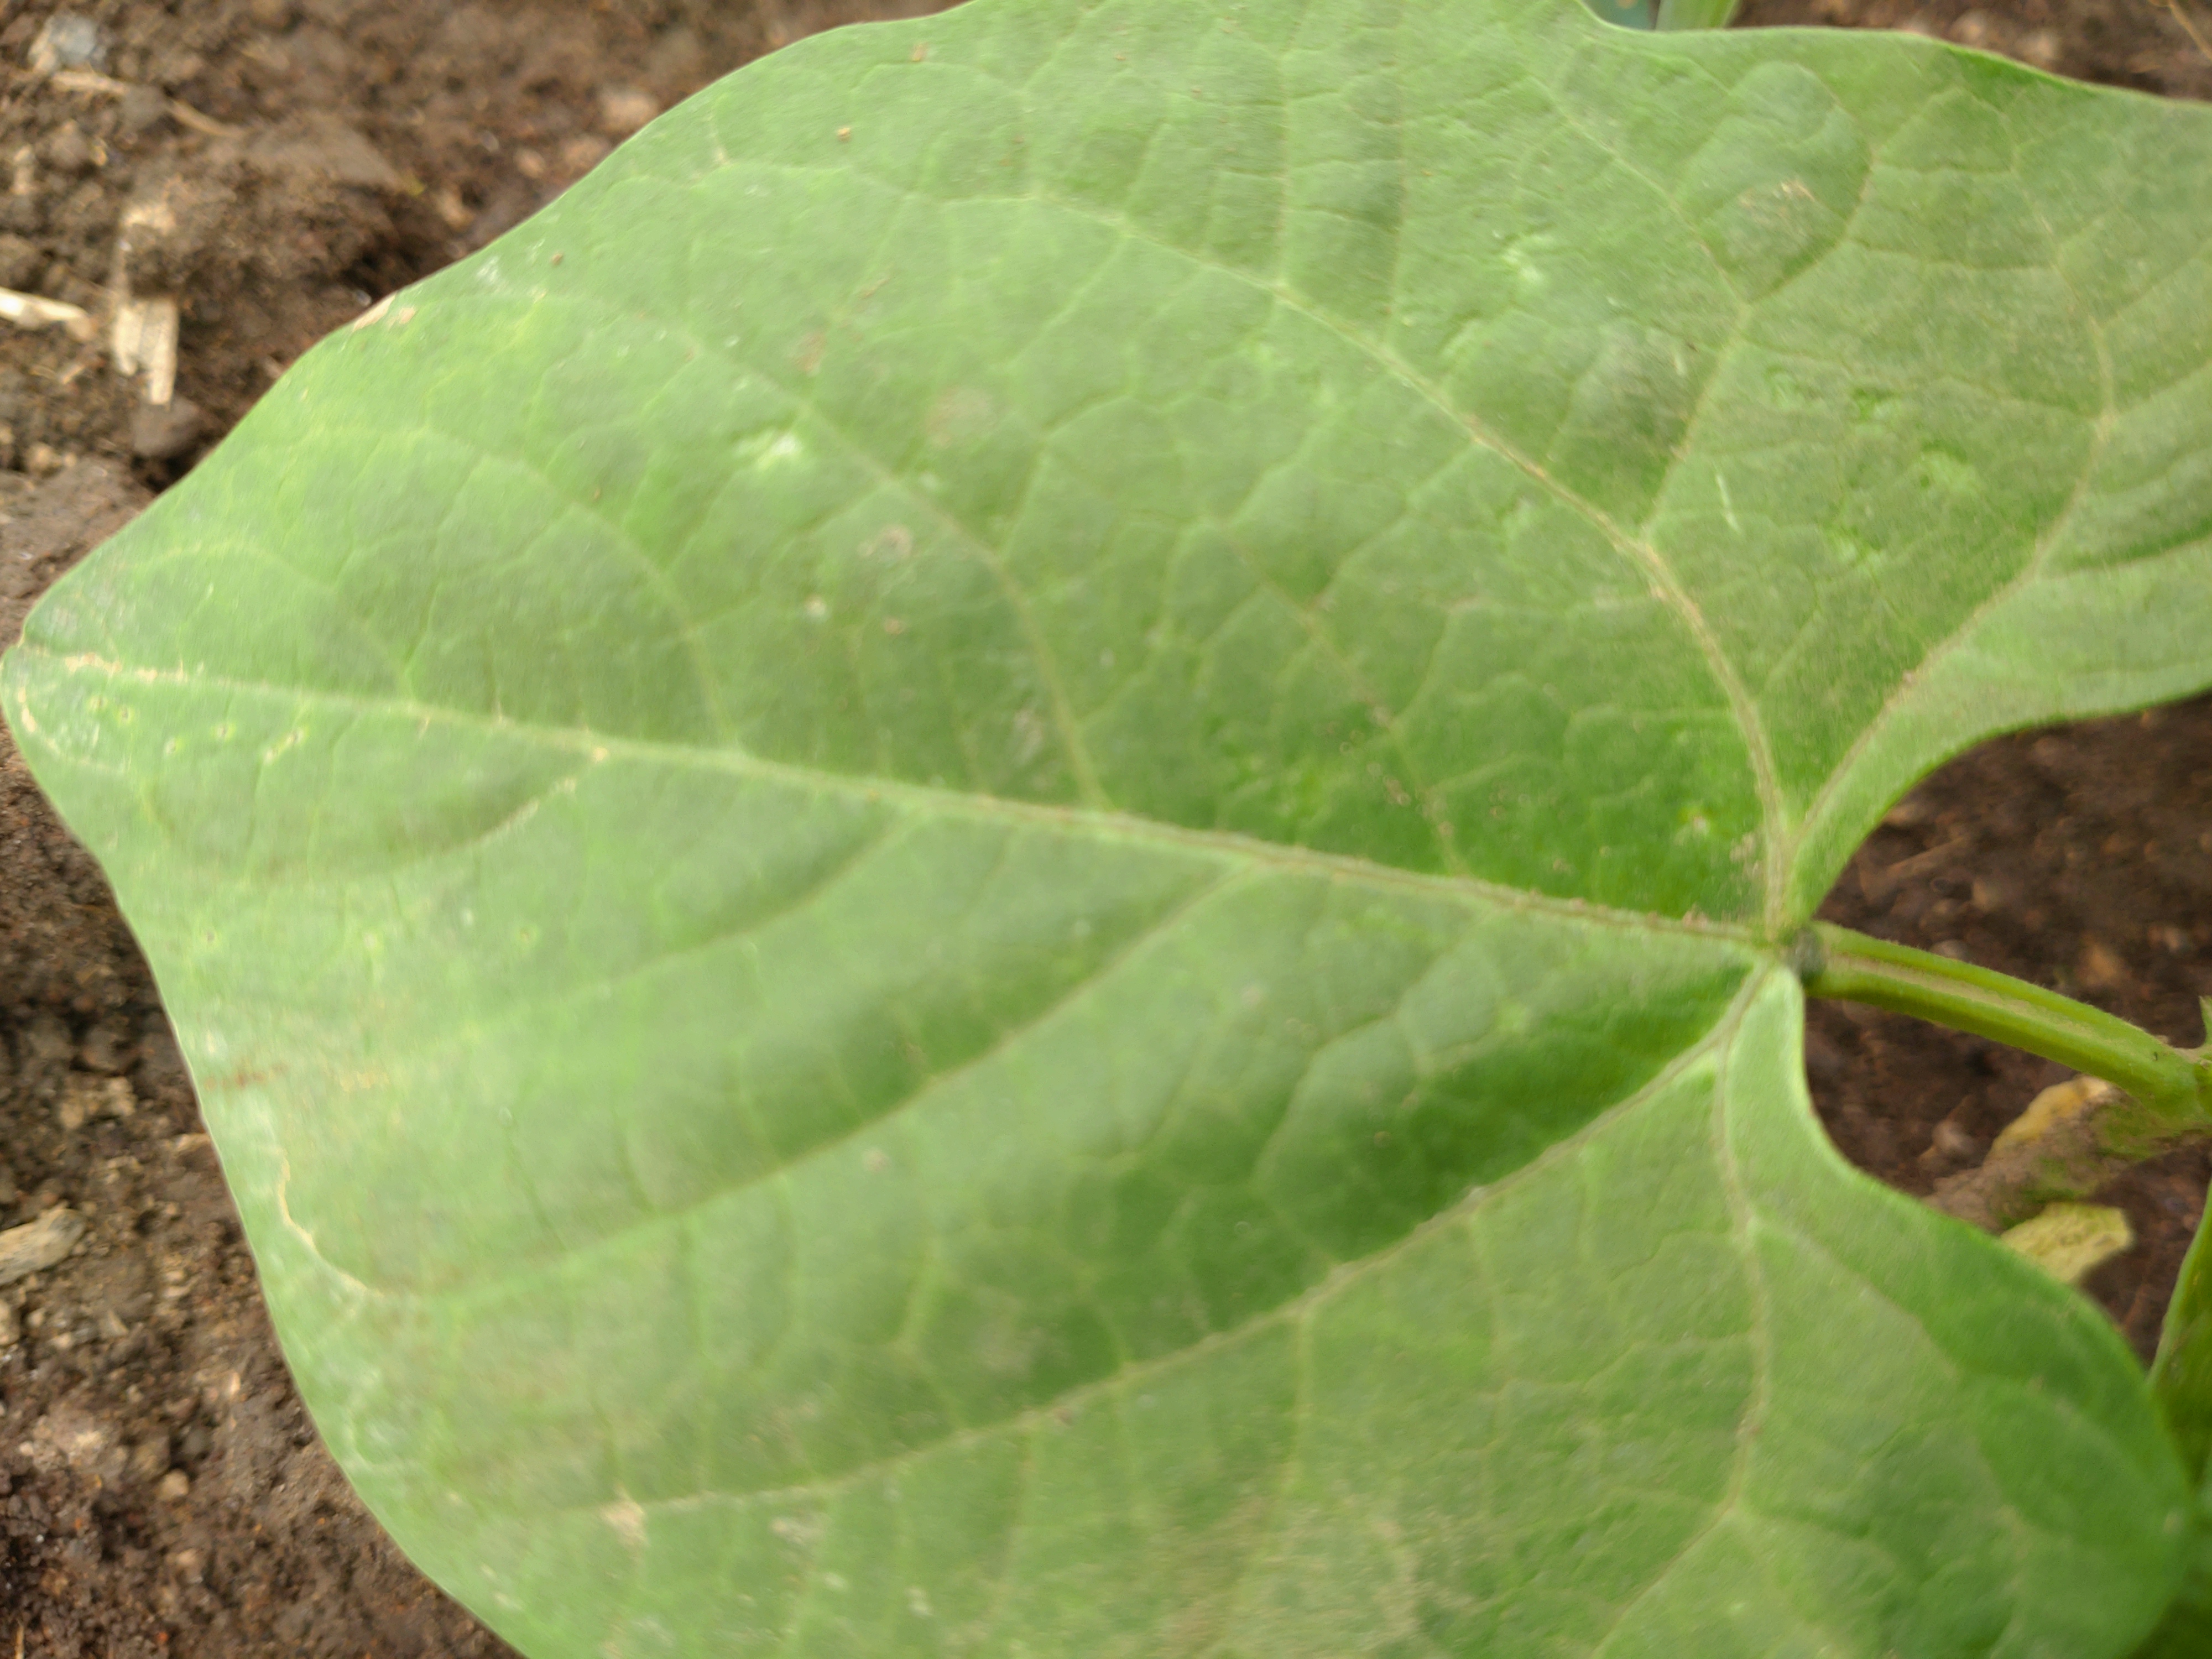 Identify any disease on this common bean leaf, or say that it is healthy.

healthy
